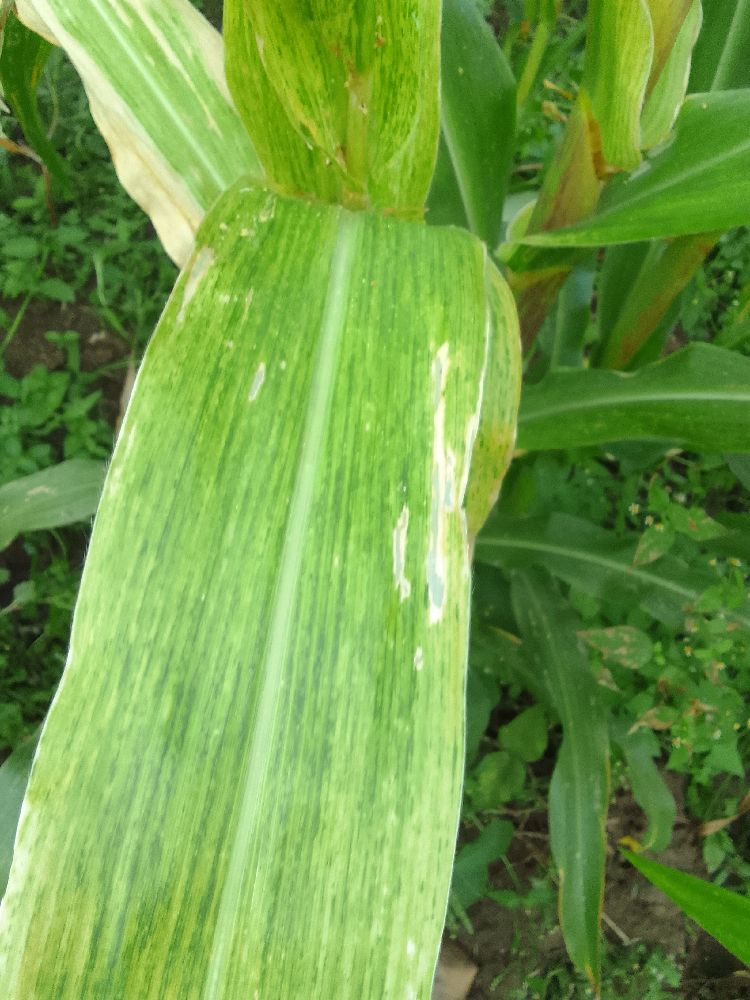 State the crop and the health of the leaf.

maize, maize lethal necrosis
